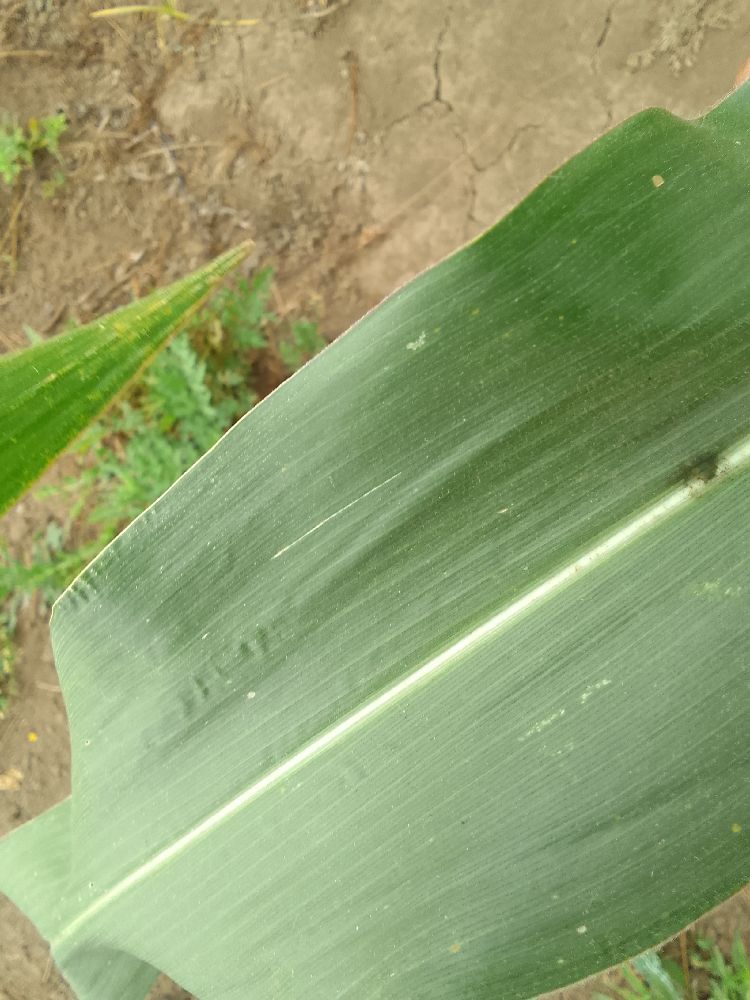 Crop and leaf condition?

maize, healthy
